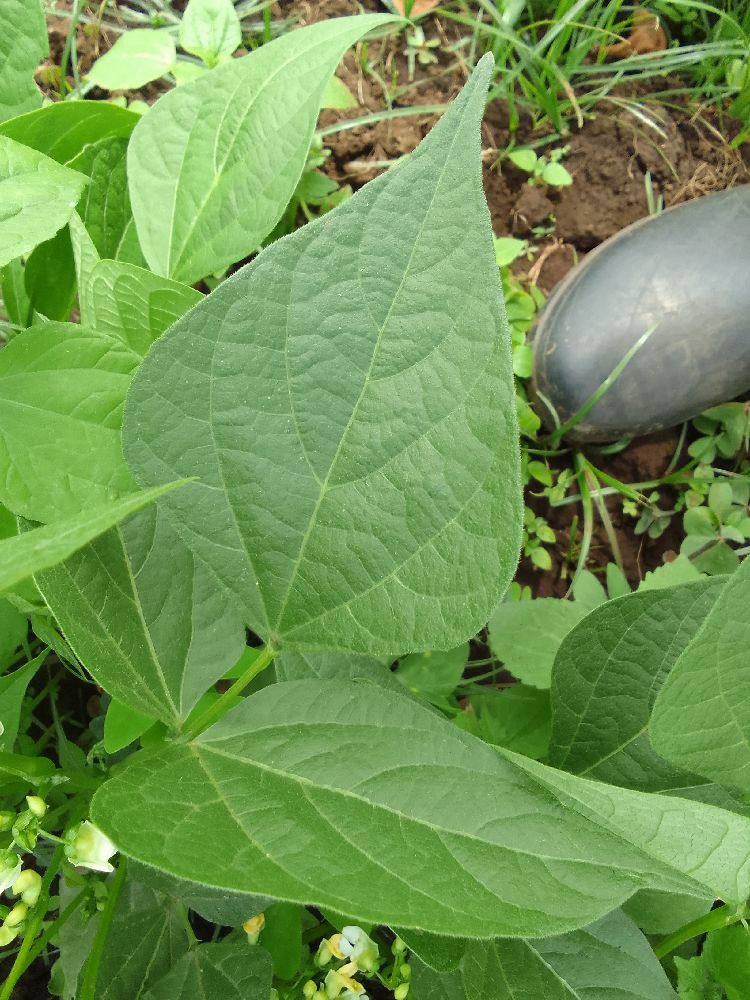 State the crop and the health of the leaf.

common bean, healthy
